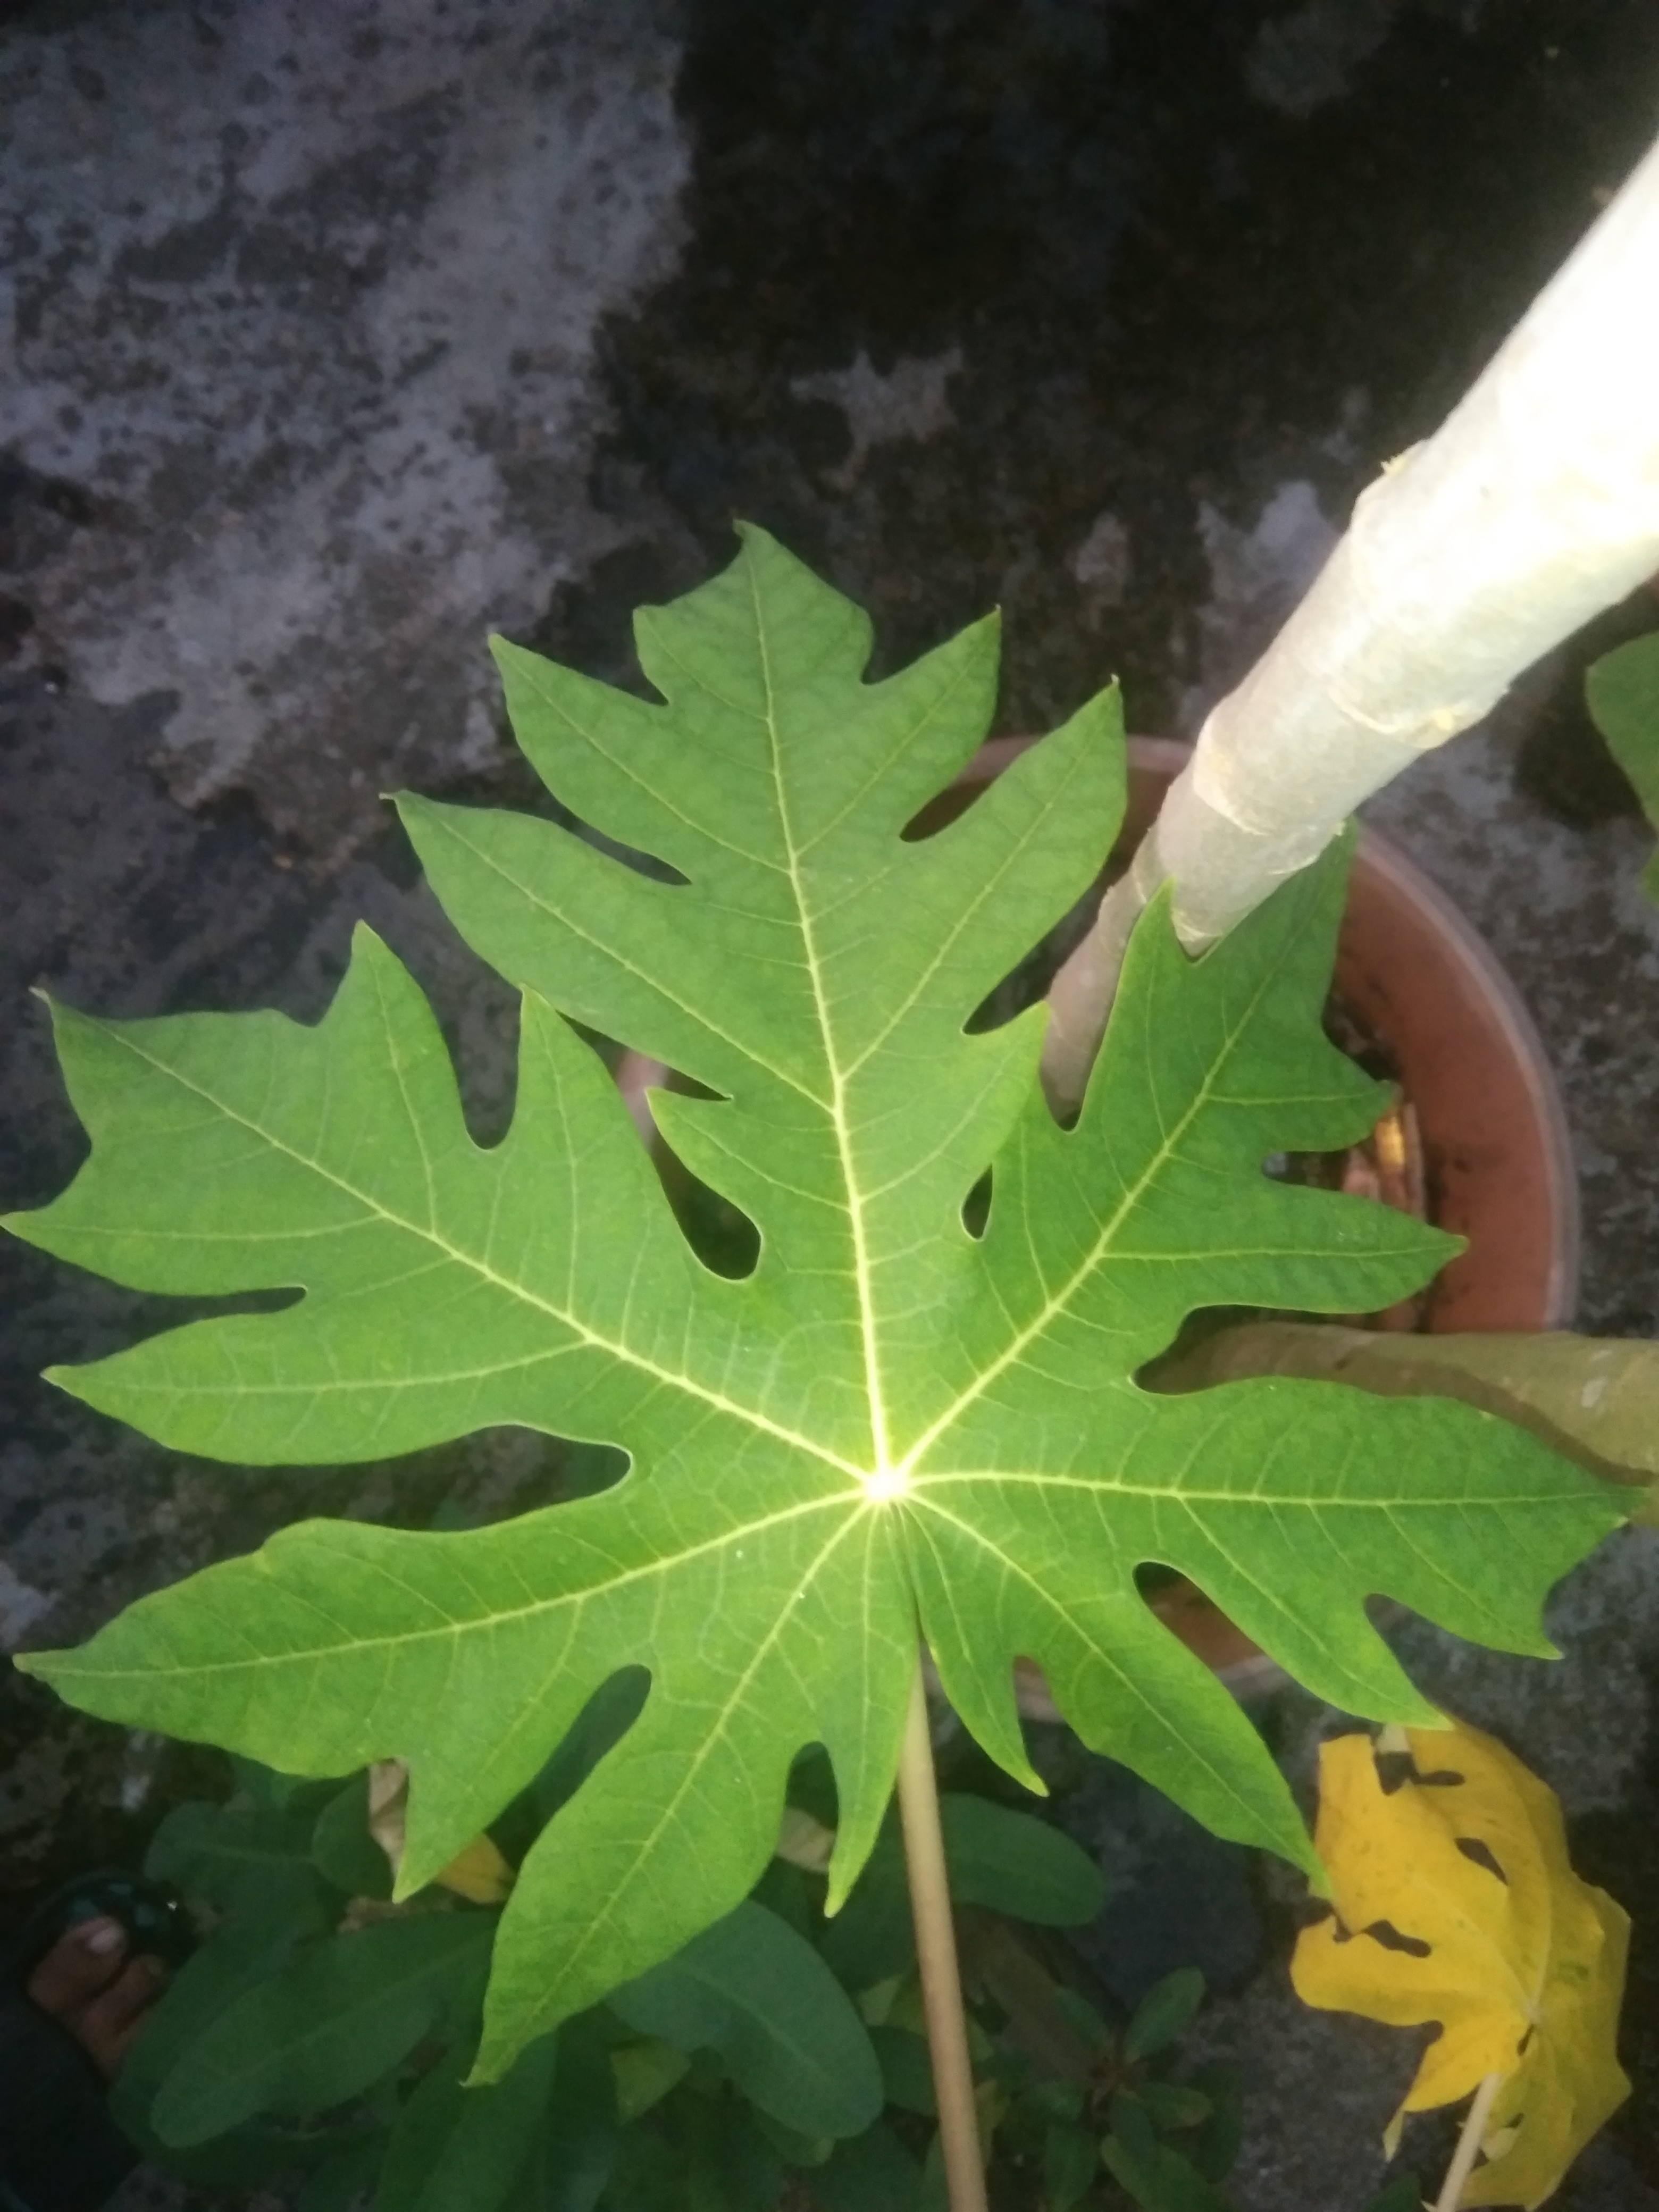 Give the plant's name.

papaya
